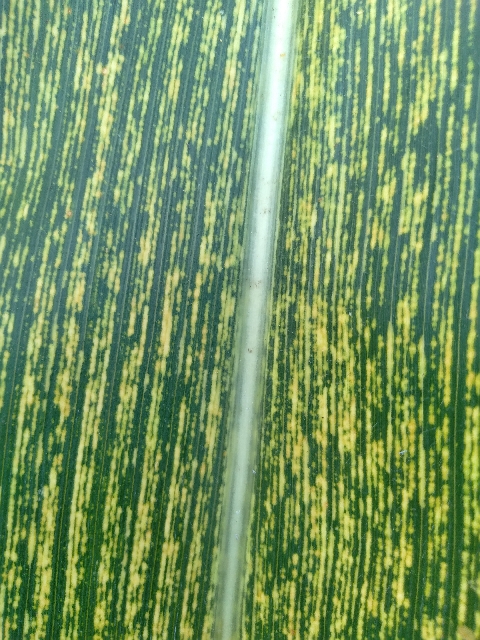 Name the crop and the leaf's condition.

maize, maize streak virus
